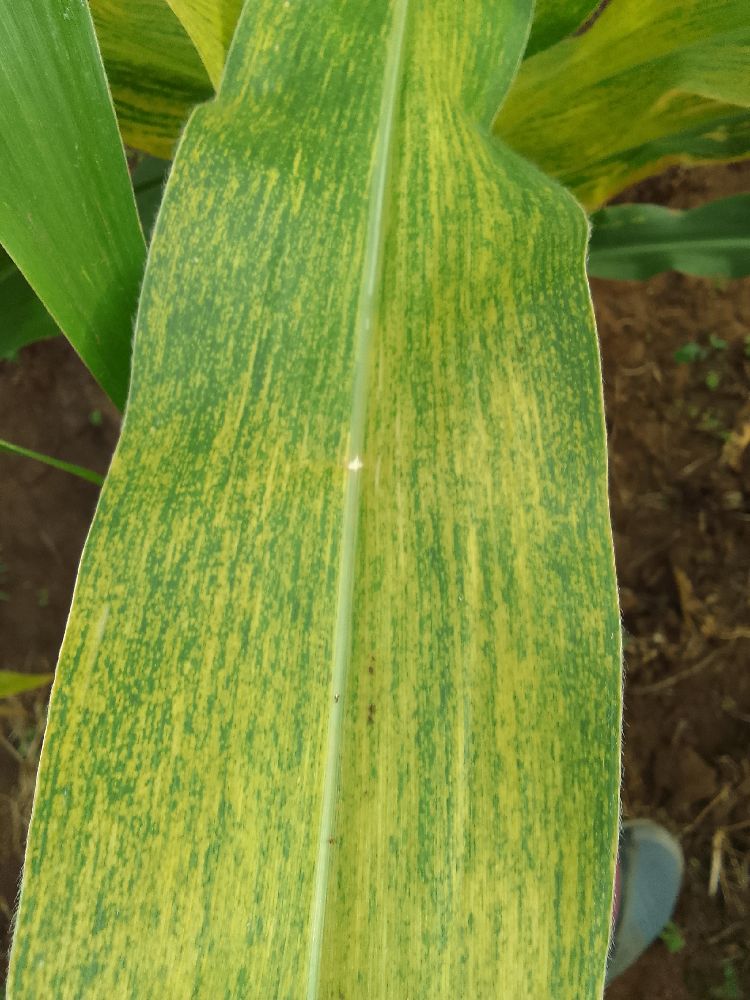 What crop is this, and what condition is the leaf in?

maize, maize lethal necrosis
